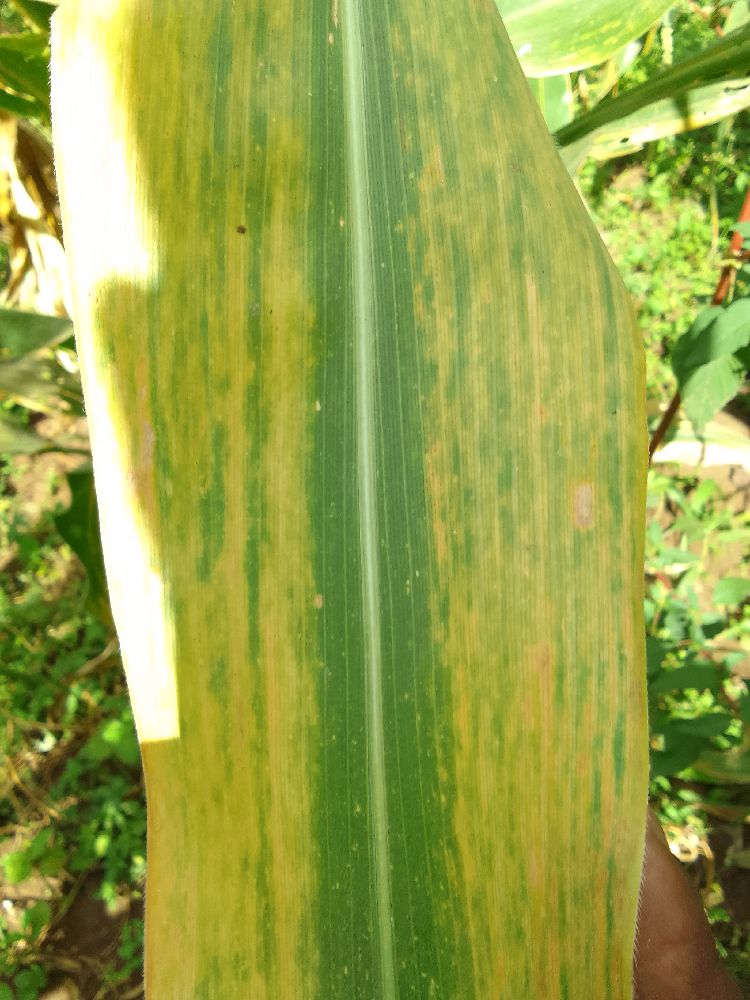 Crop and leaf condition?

maize, maize lethal necrosis
